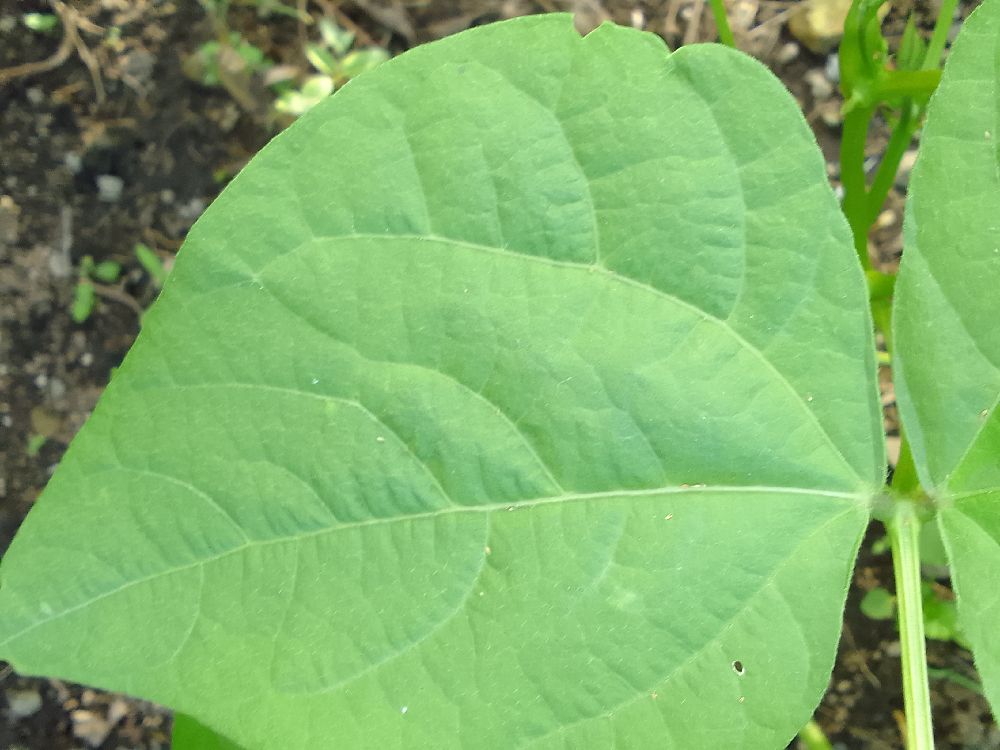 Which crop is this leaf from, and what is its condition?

common bean, healthy
